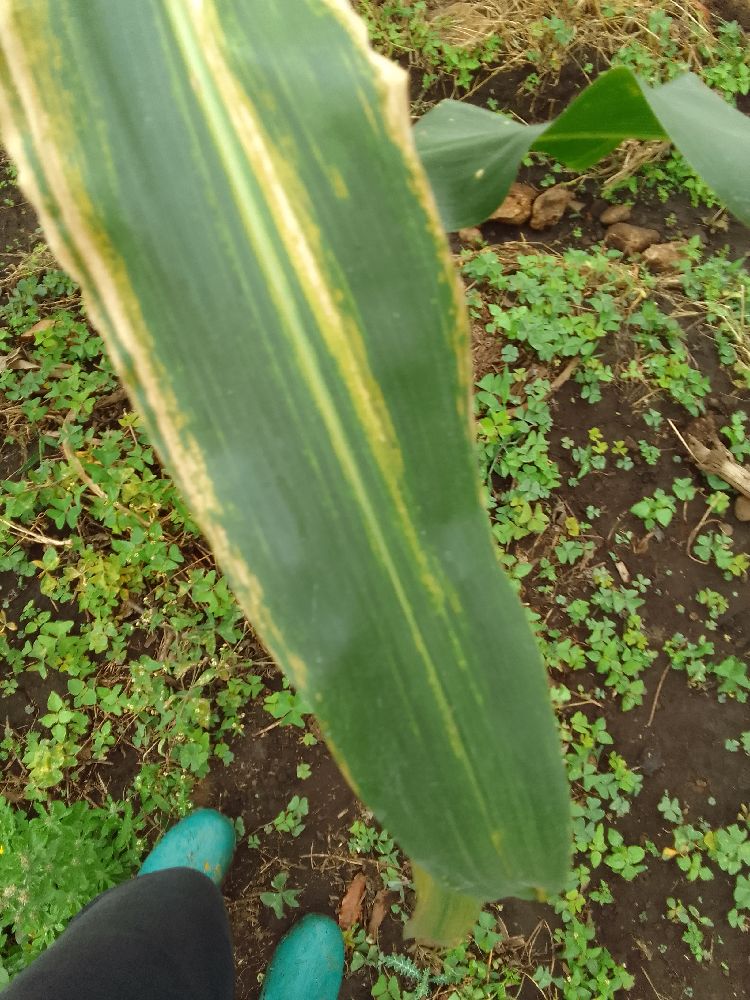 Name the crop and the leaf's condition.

maize, maize lethal necrosis
